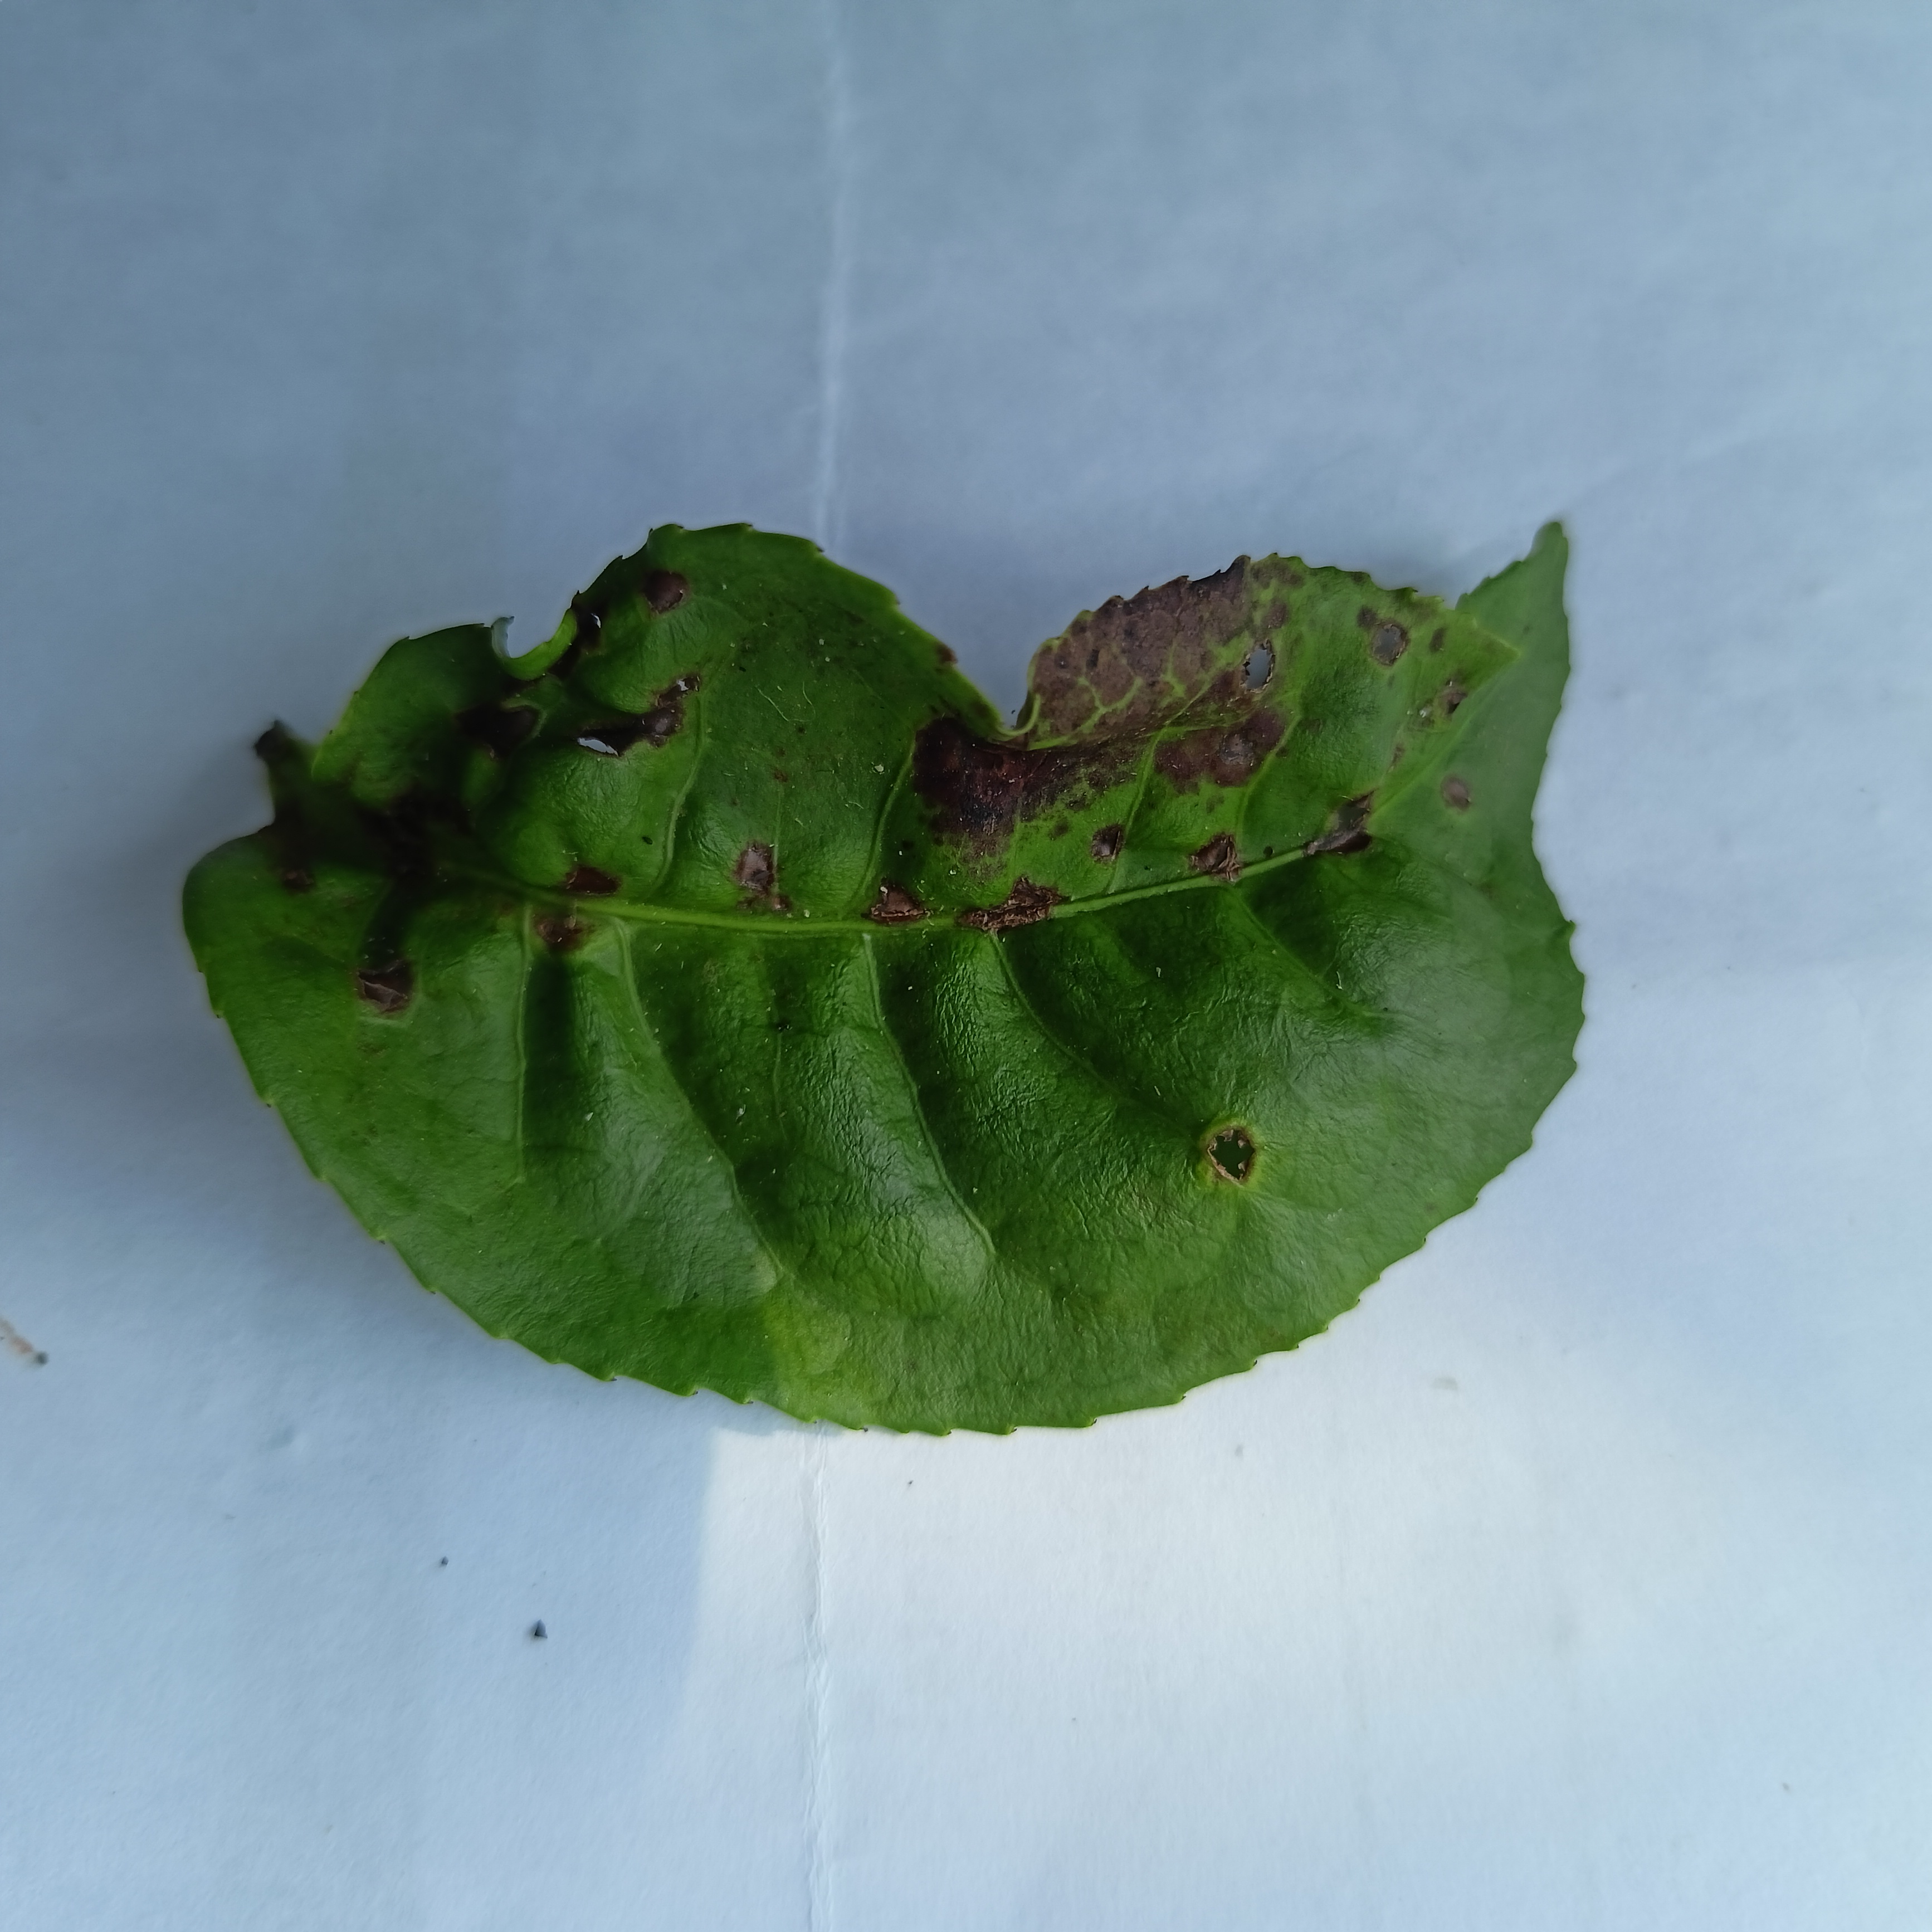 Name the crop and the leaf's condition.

tea, helopeltis
